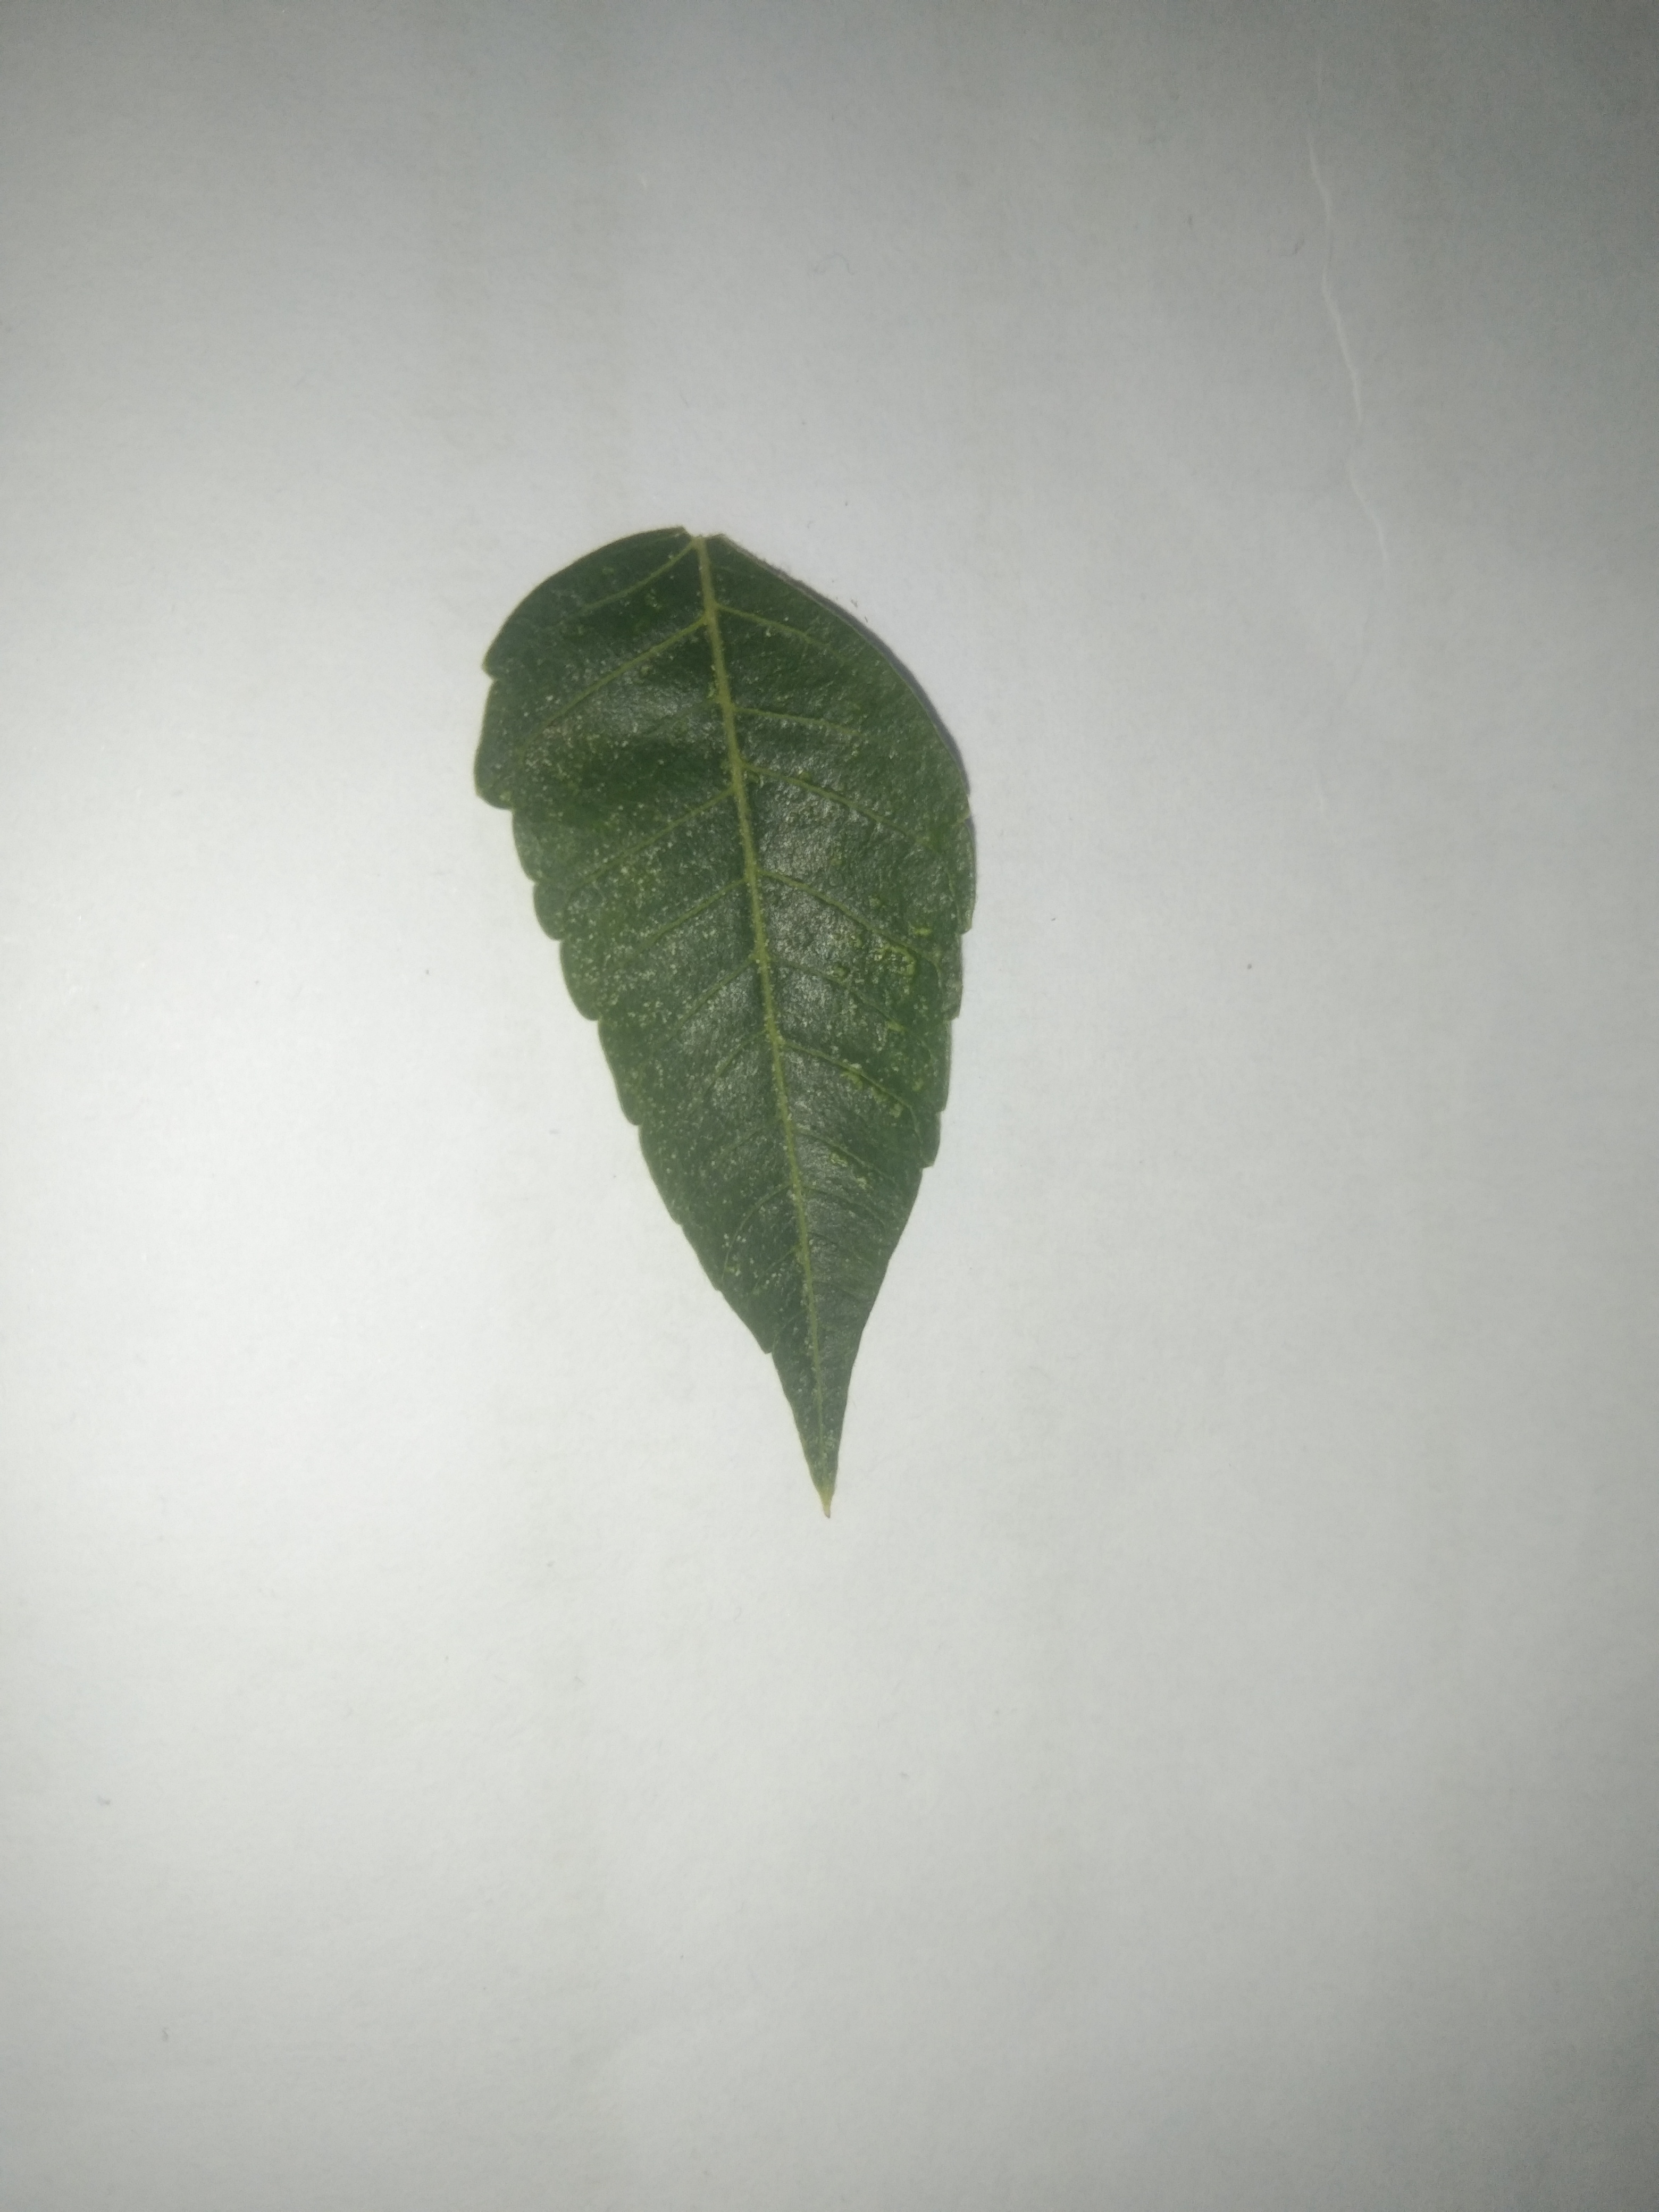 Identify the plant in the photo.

neem
